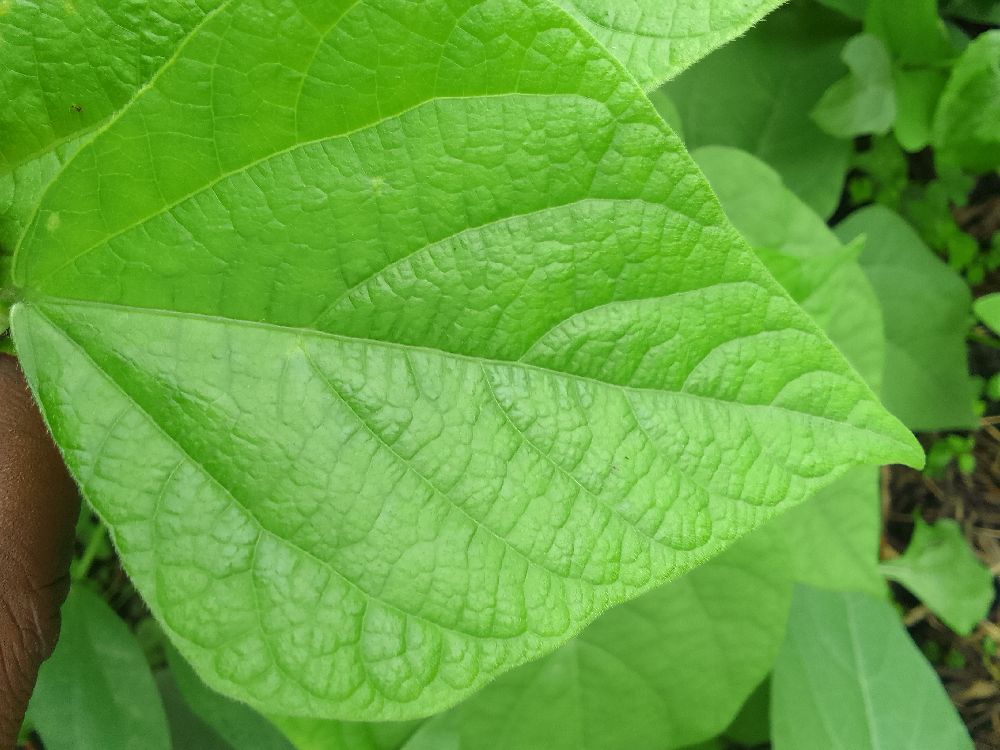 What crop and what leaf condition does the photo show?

common bean, healthy
